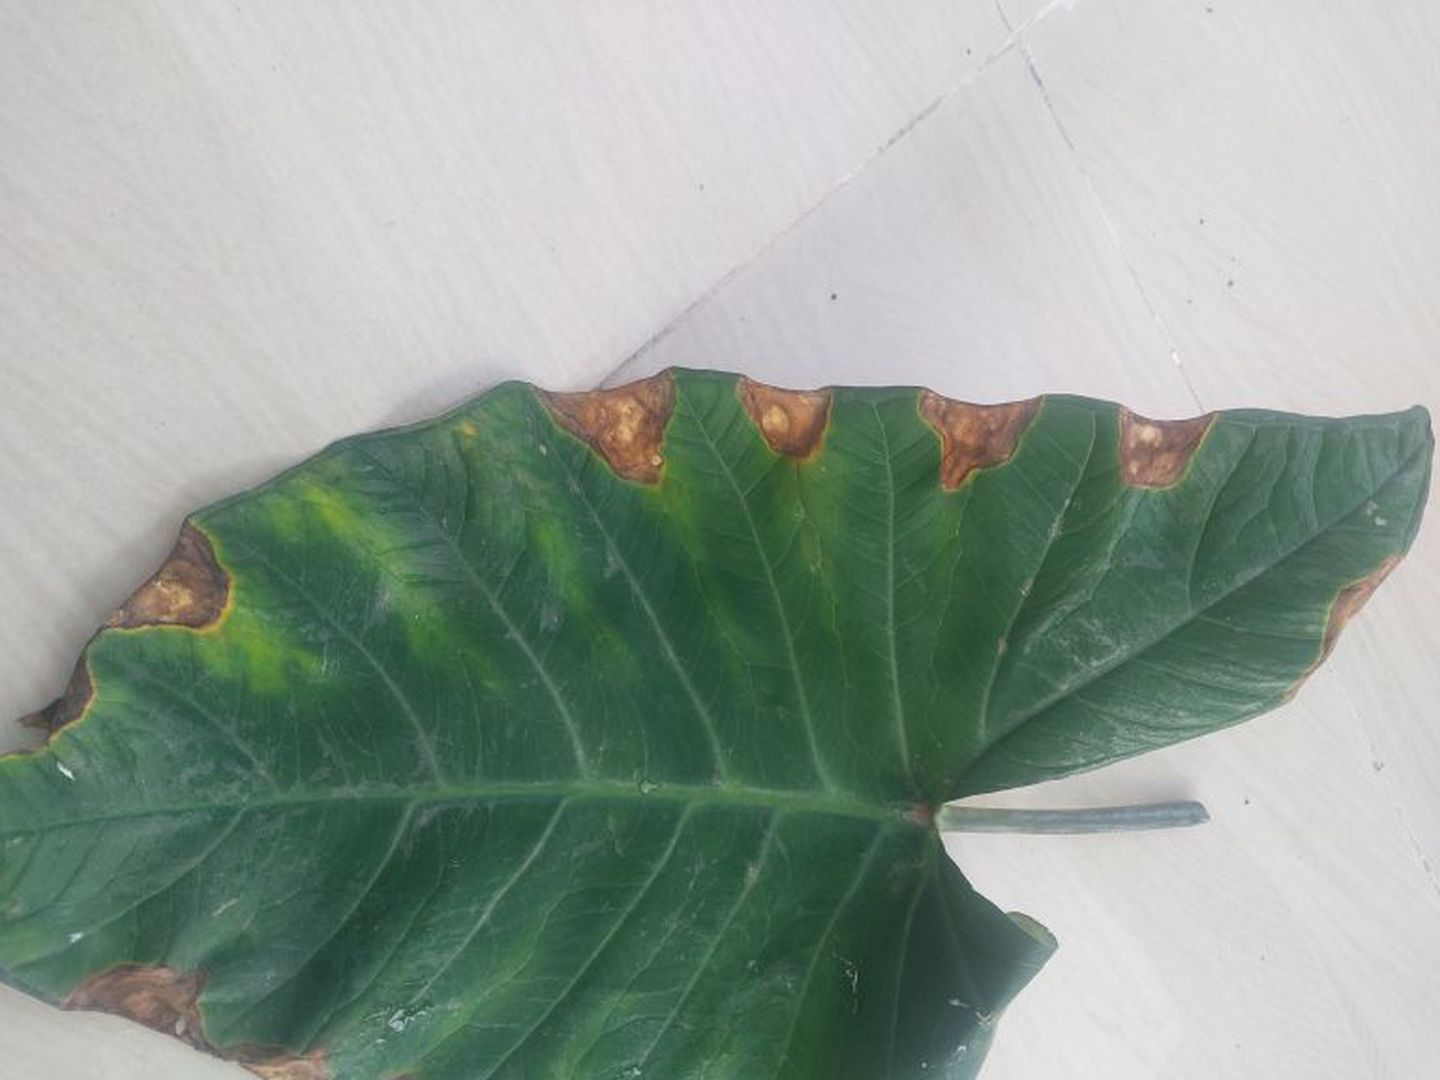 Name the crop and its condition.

taro, leaf blight
